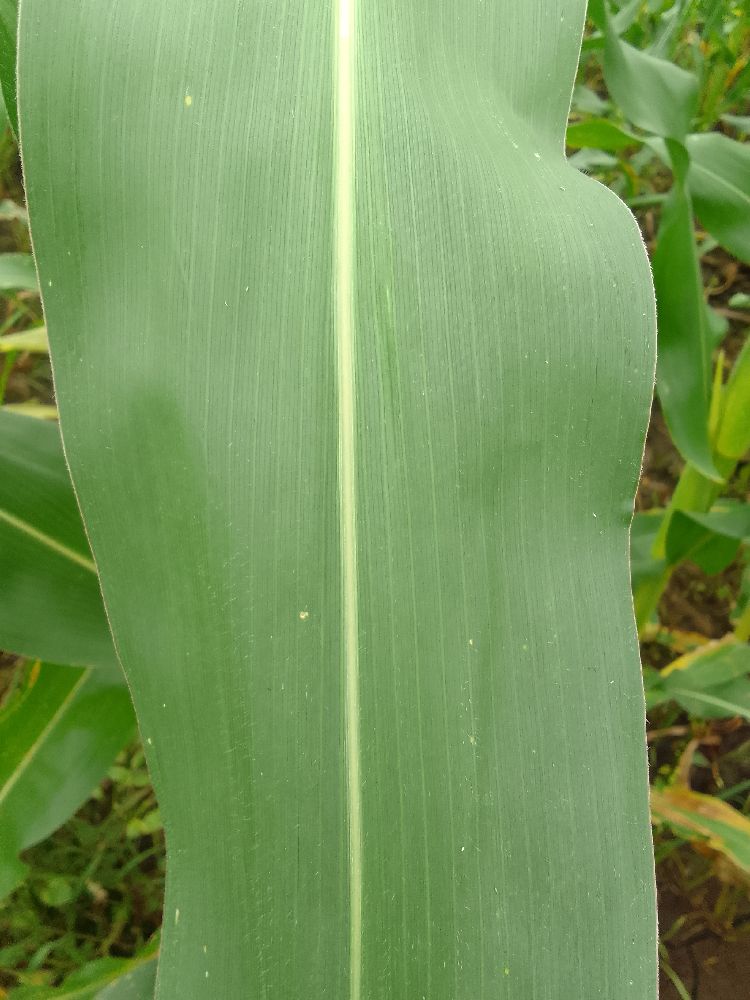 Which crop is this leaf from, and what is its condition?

maize, healthy
